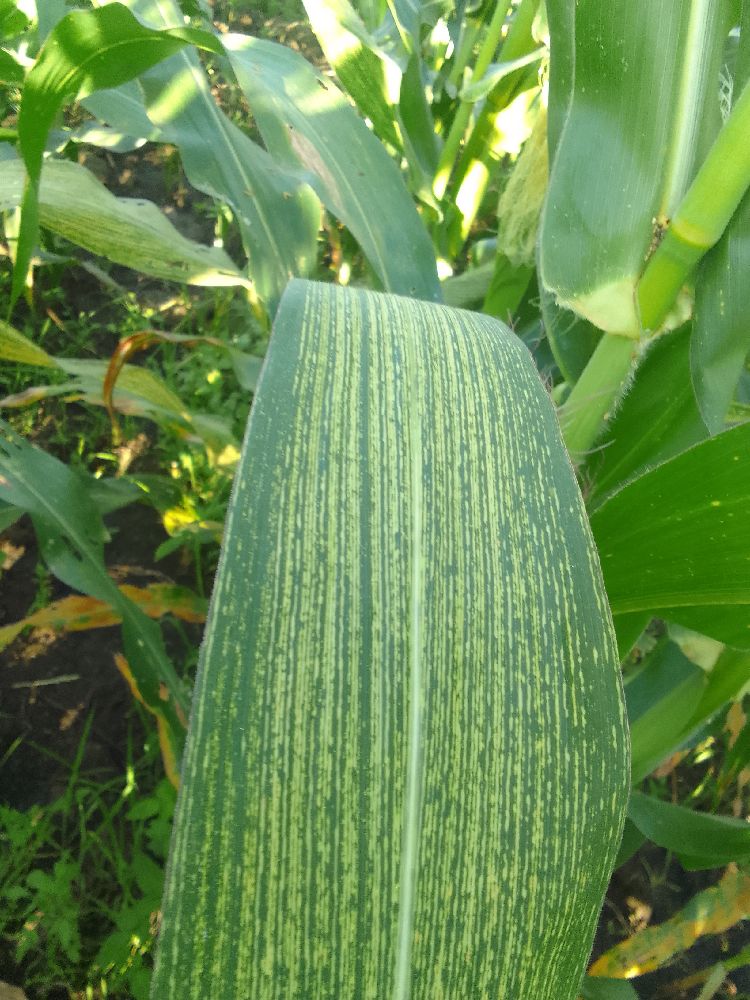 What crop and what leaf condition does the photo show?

maize, maize streak virus
